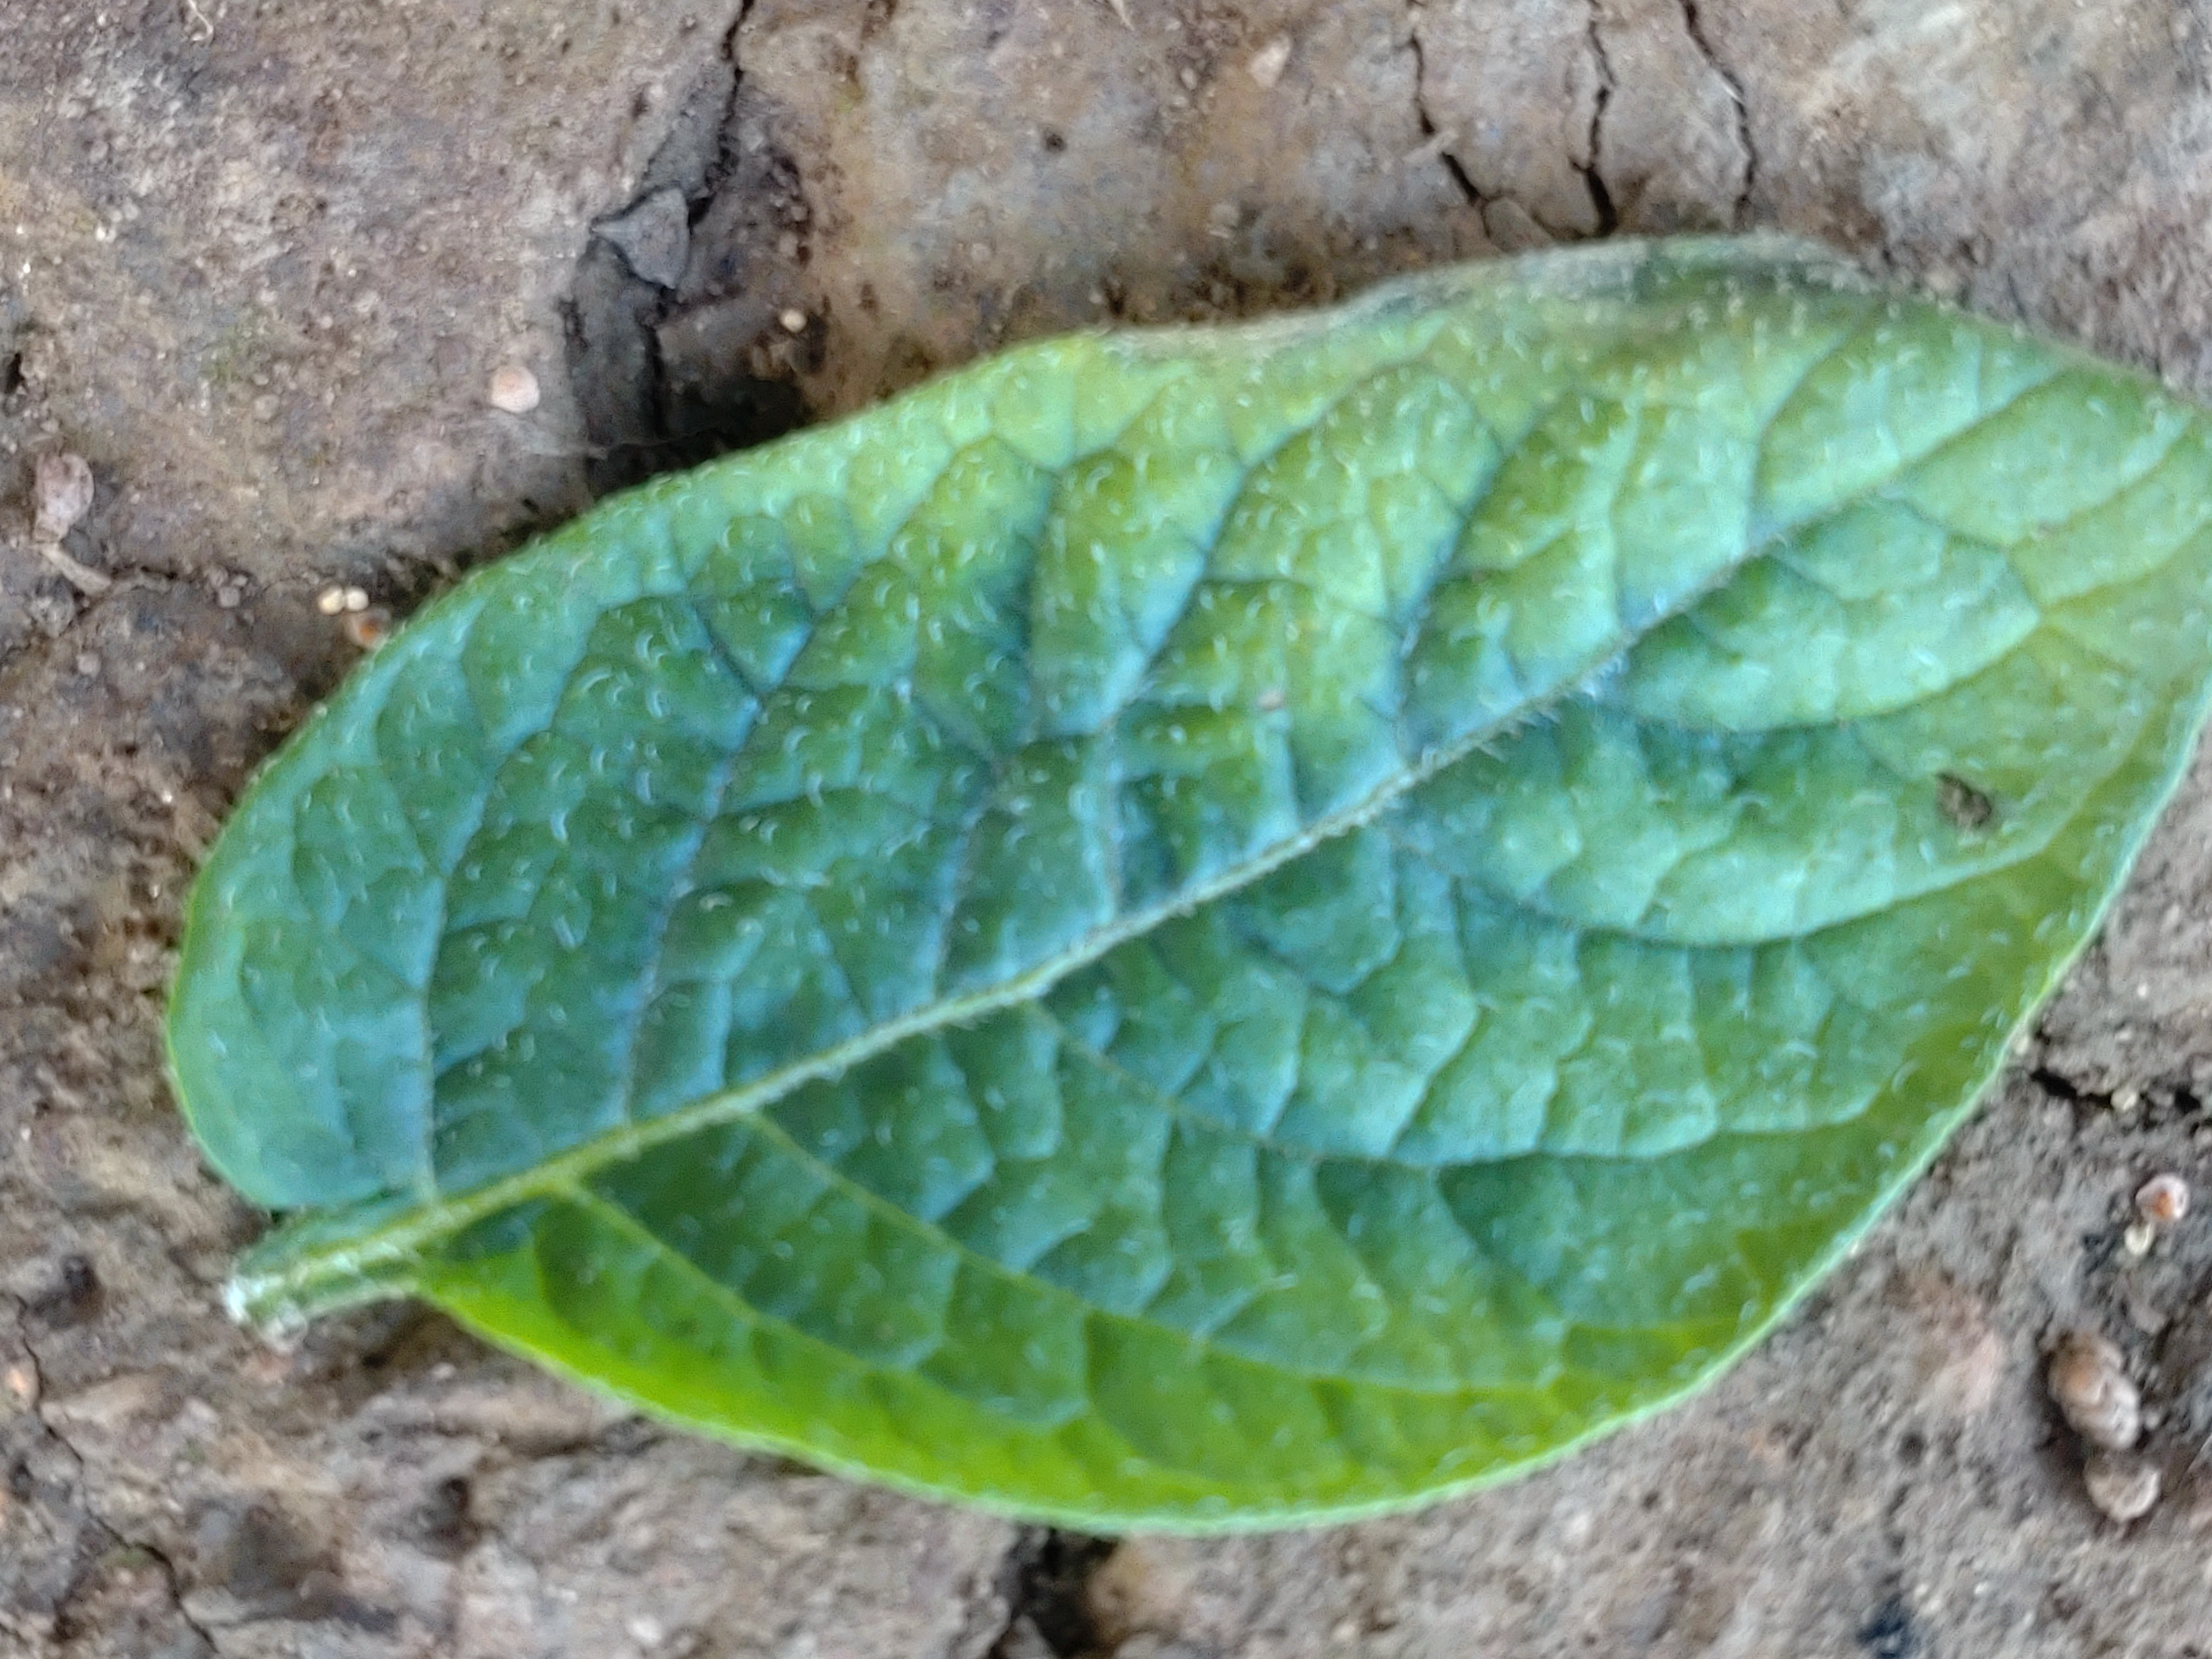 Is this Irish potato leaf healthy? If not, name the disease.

early blight
